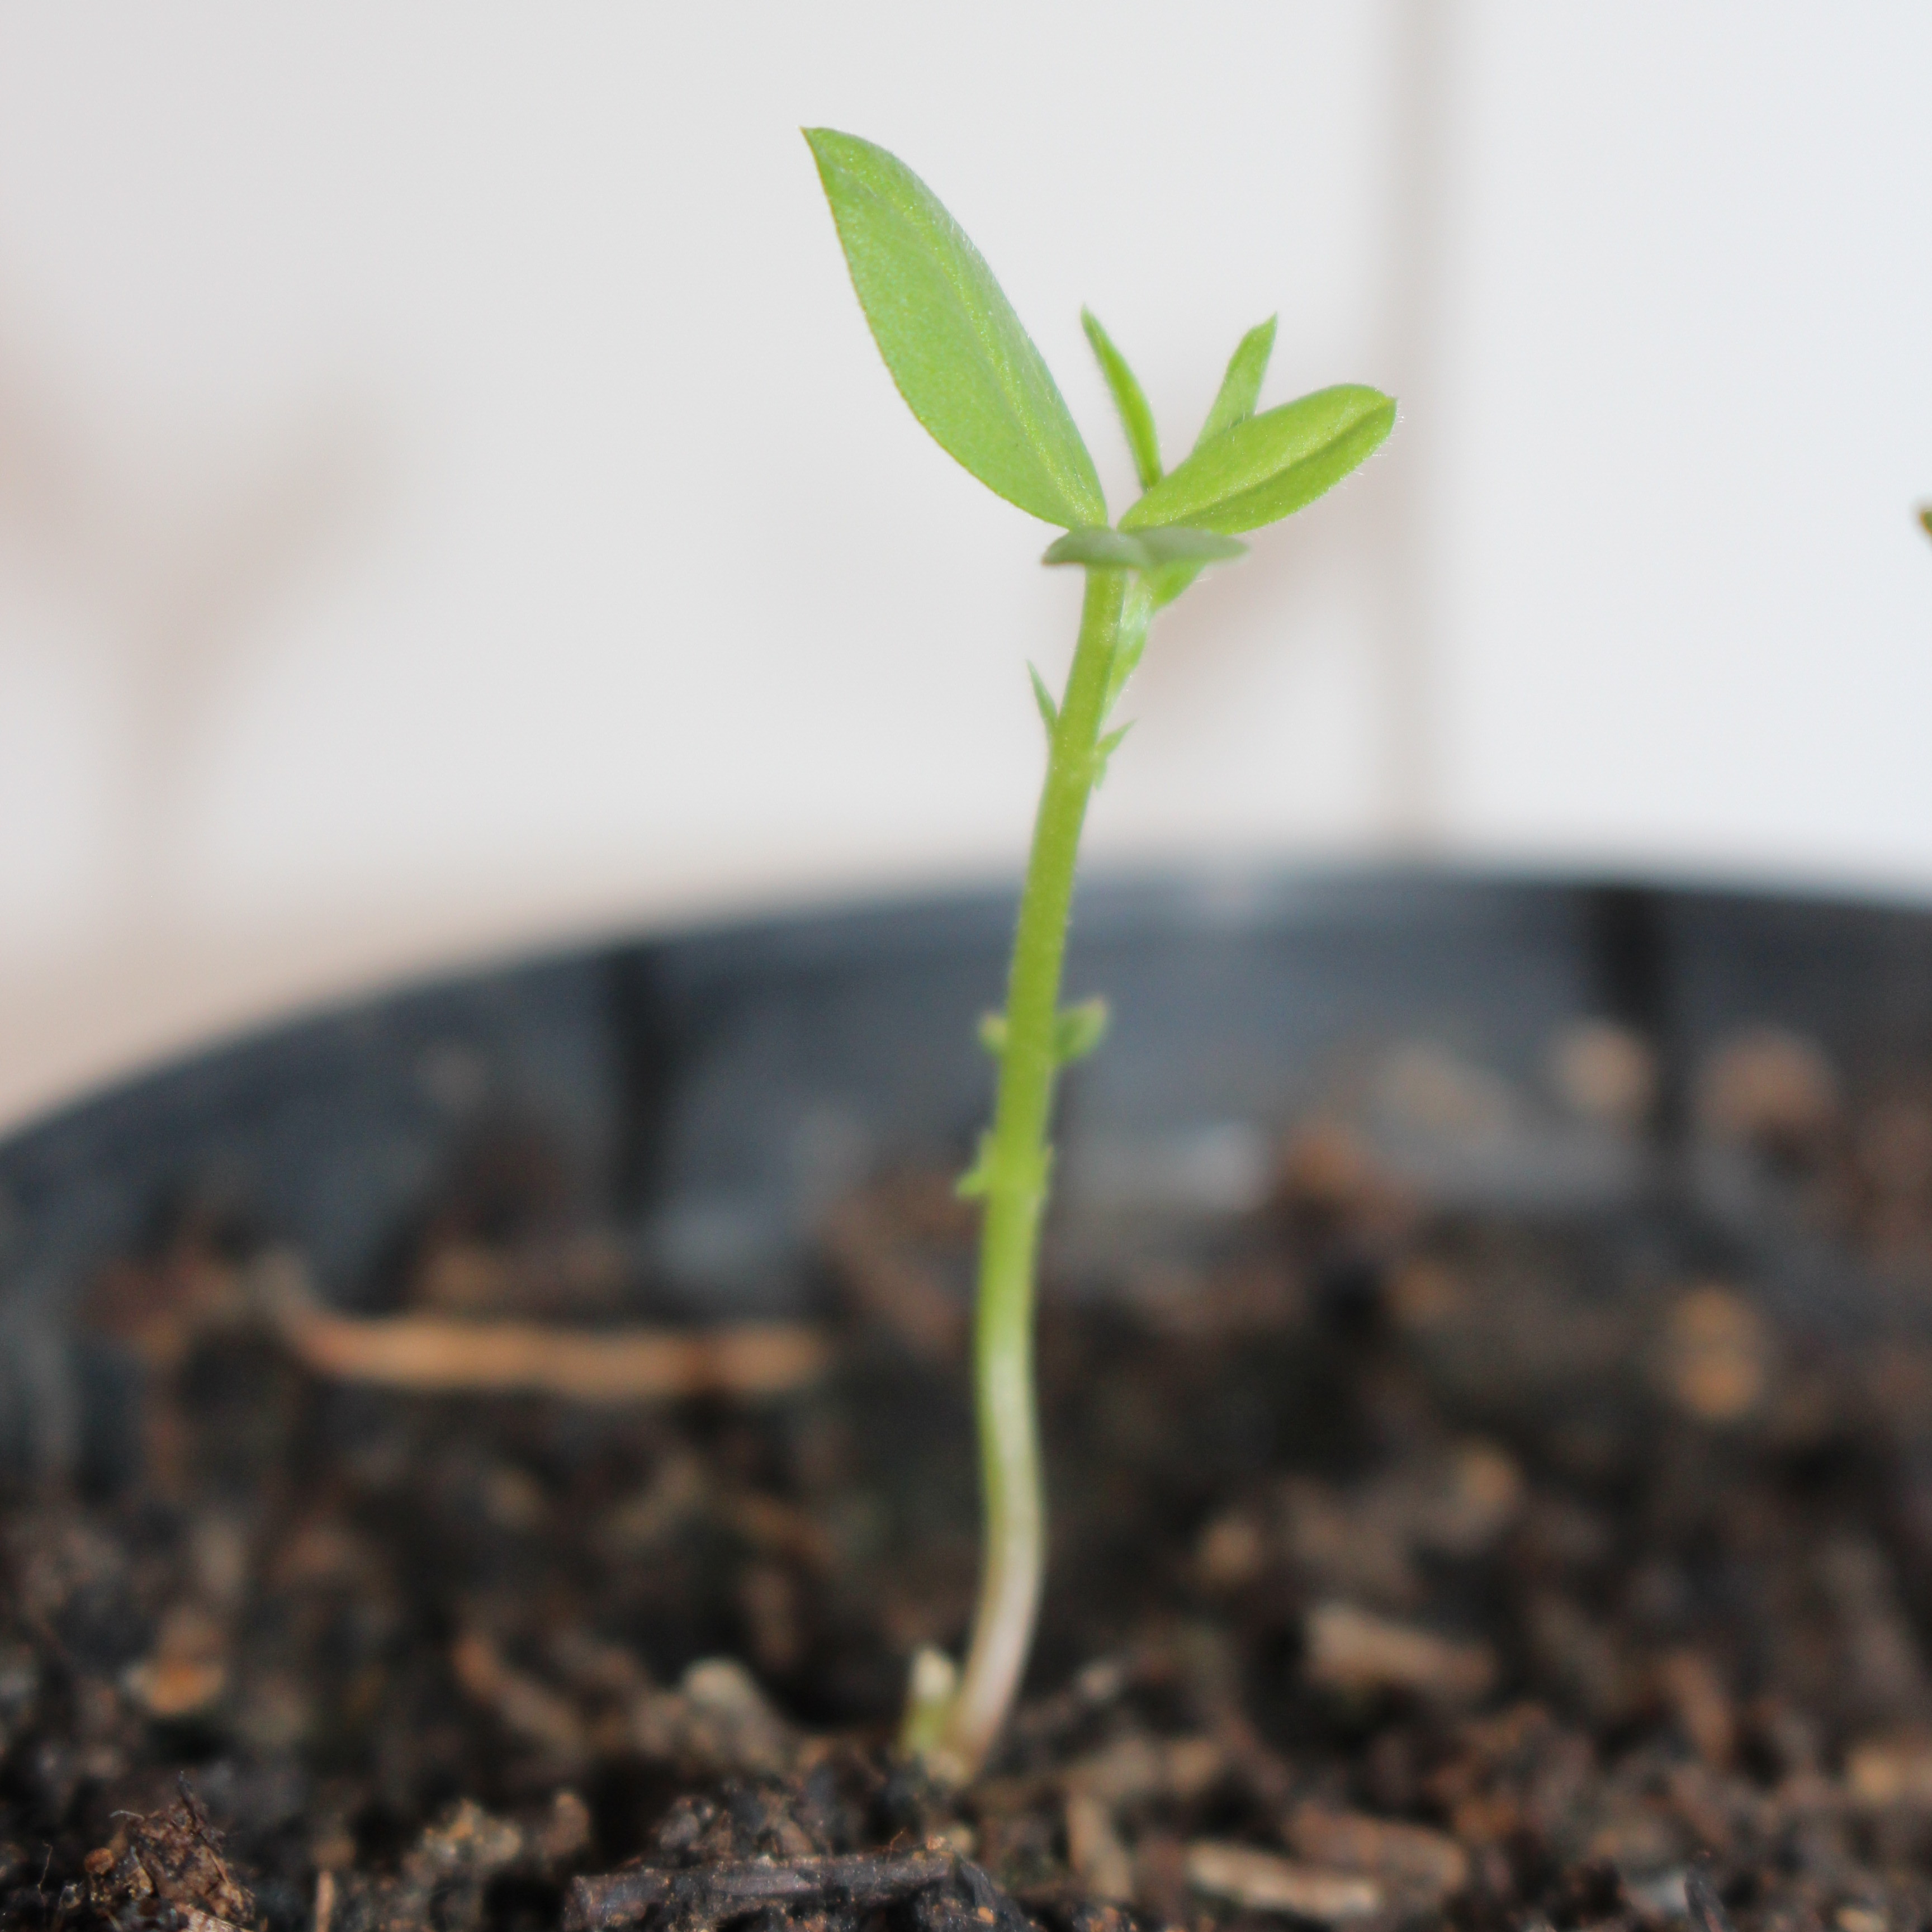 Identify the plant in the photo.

Vicia sativa
